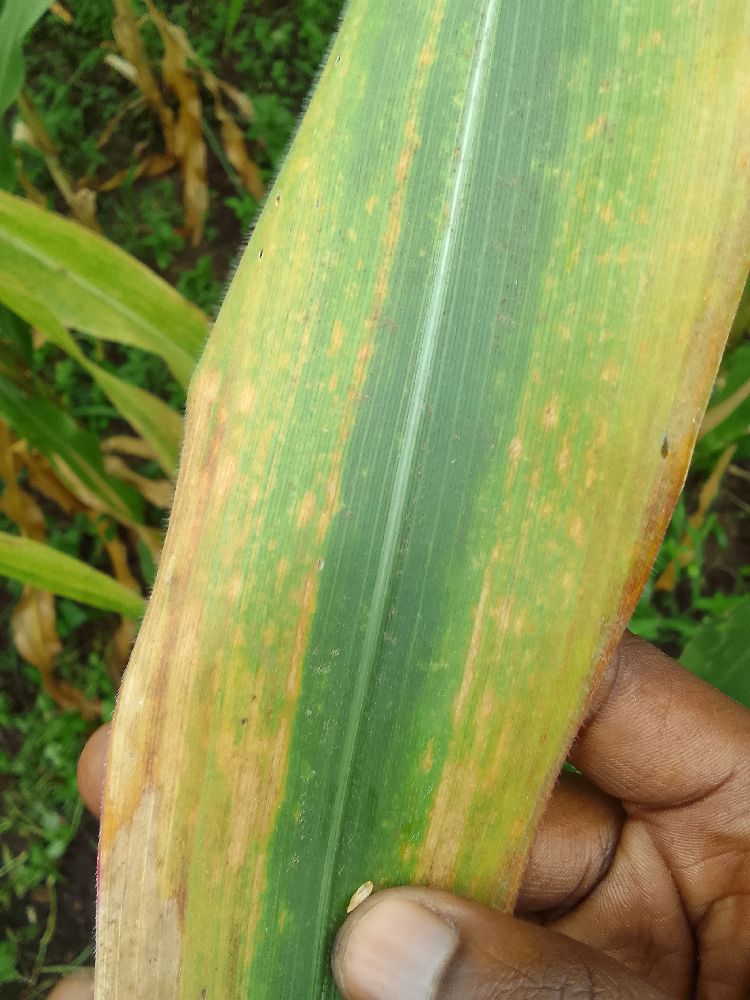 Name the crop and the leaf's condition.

maize, maize lethal necrosis
